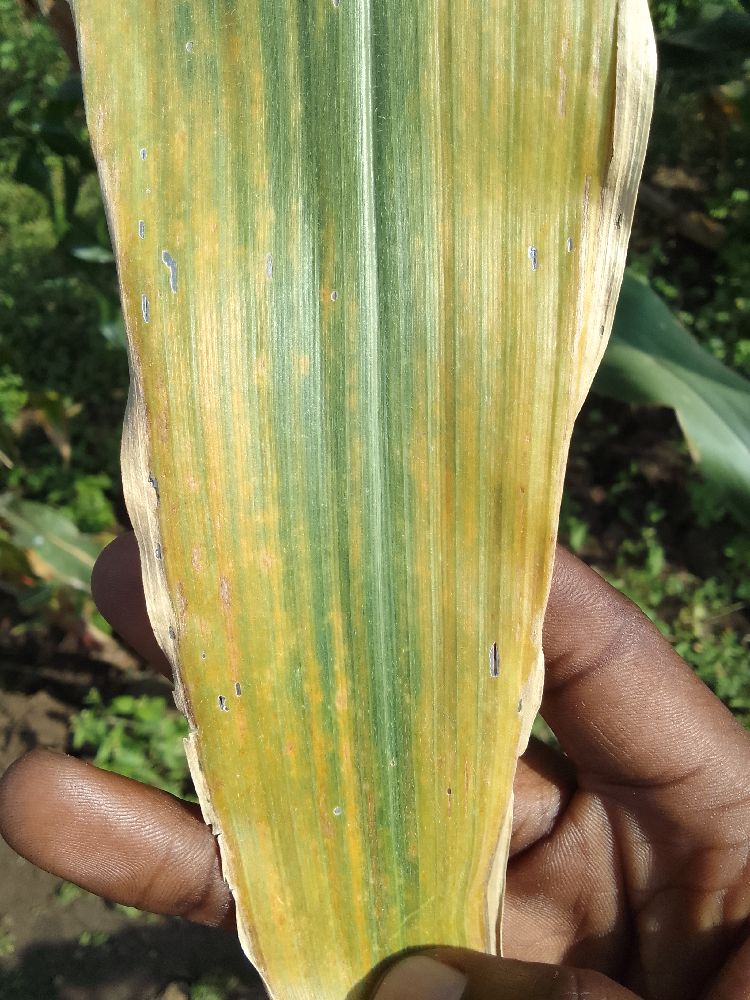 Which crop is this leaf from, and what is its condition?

maize, maize lethal necrosis
